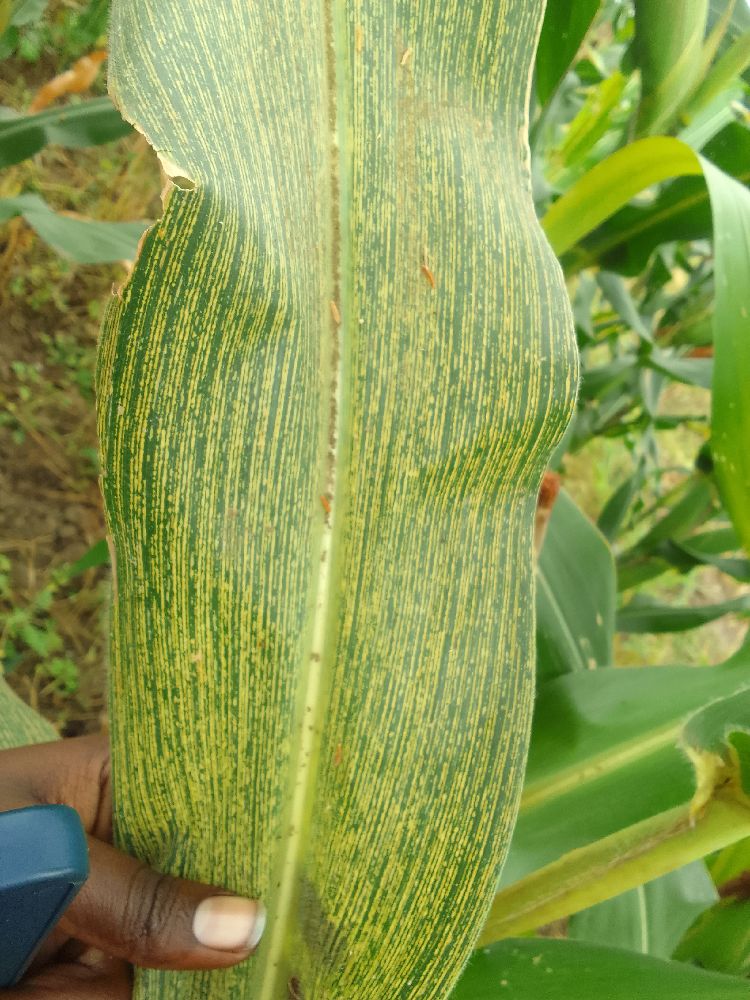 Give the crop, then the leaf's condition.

maize, maize streak virus
